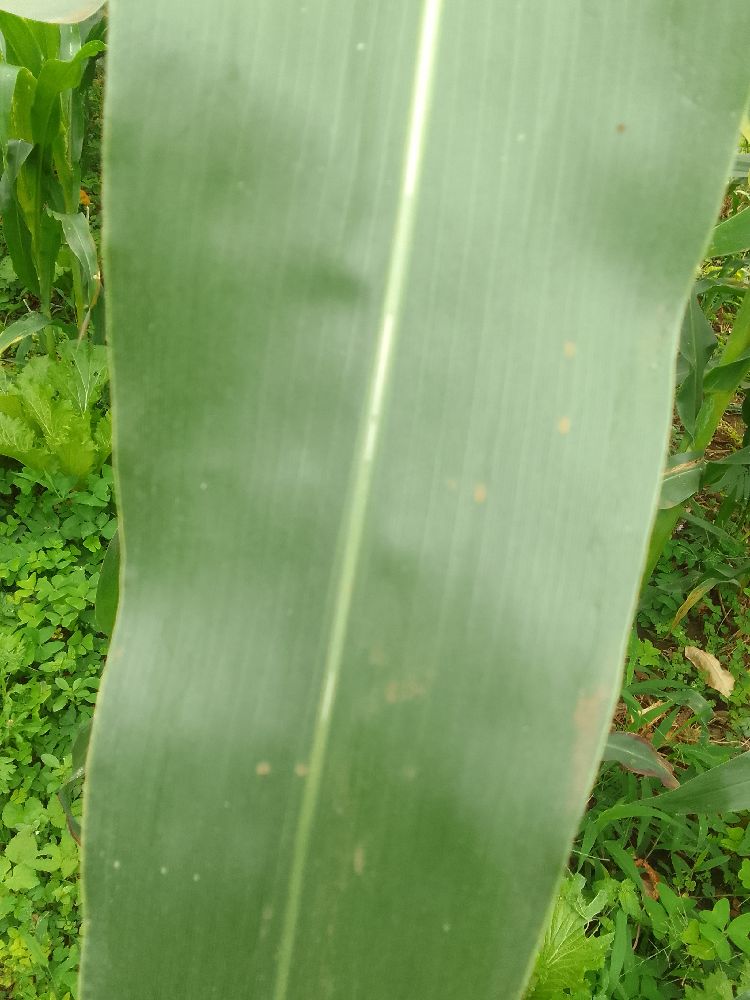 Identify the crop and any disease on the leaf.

maize, healthy
